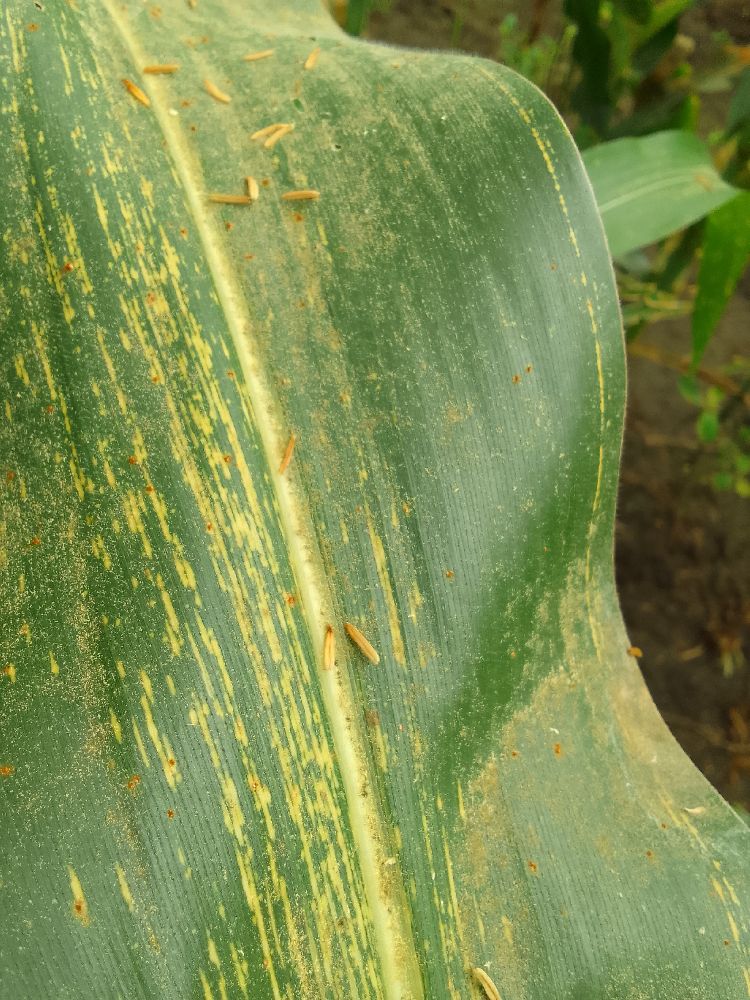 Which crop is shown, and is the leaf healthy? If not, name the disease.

maize, maize streak virus
